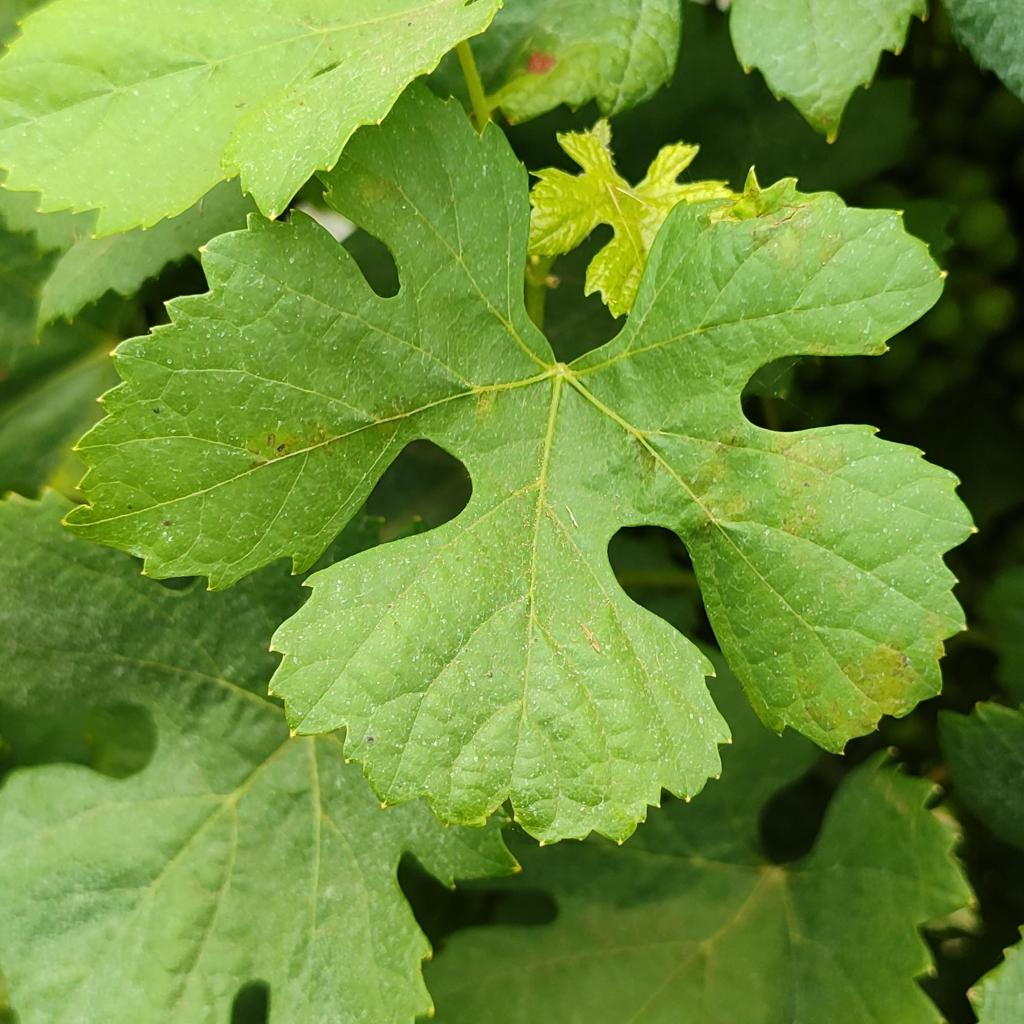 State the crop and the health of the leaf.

grapevine, downy mildew
